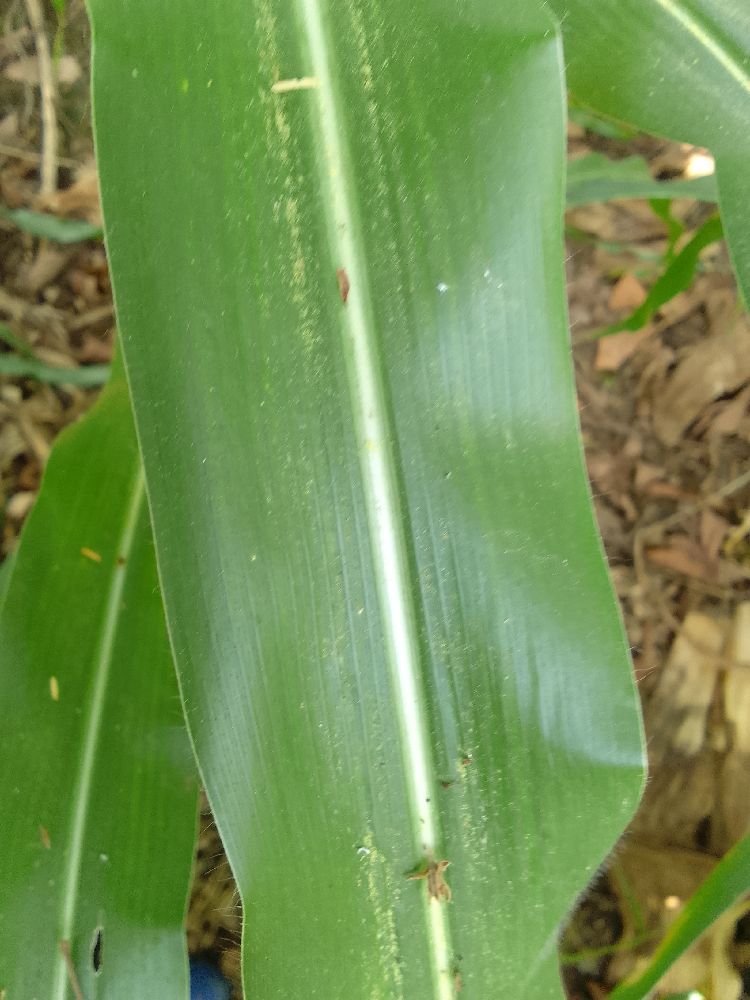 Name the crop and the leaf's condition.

maize, healthy
